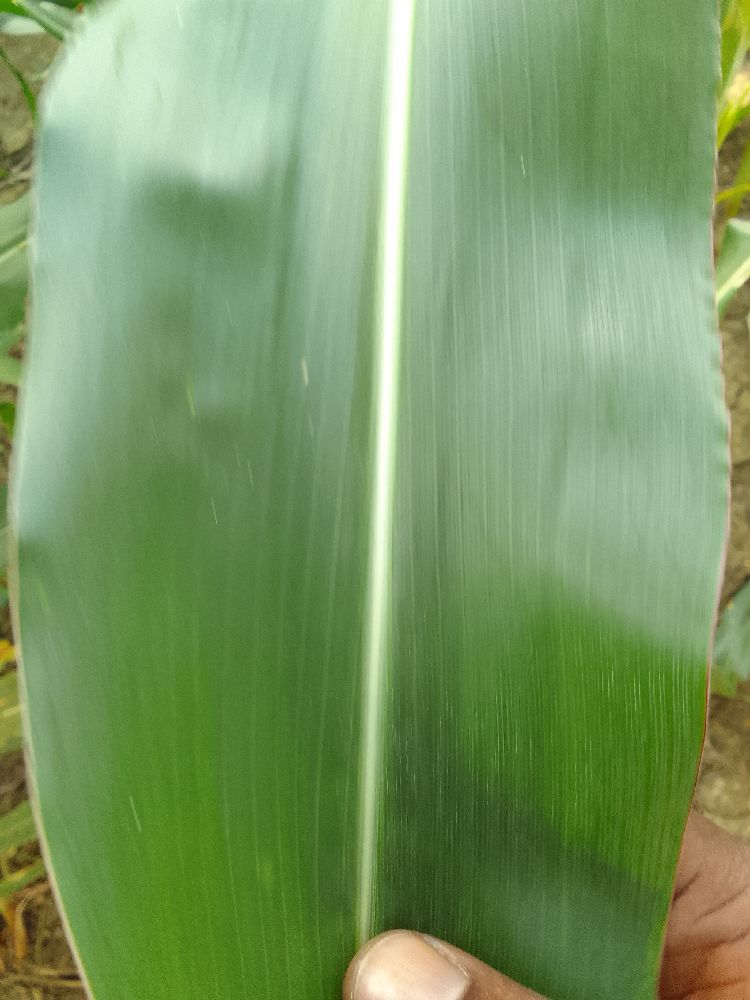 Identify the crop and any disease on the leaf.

maize, healthy
